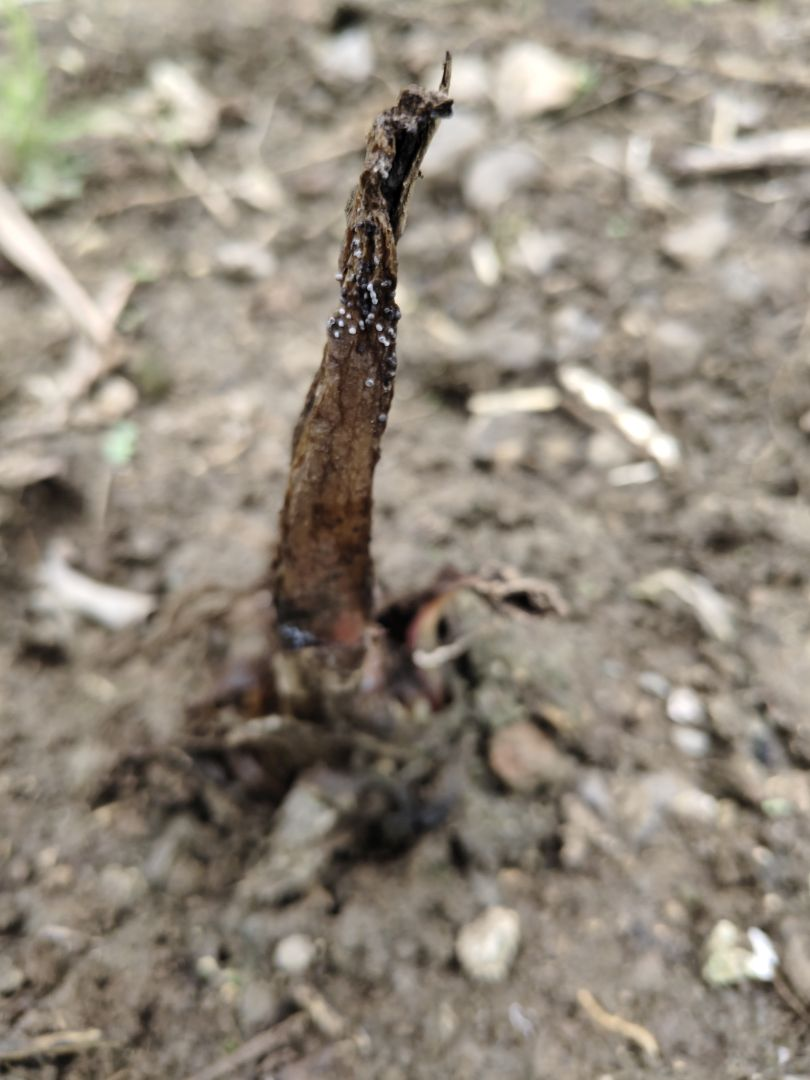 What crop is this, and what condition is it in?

taro, root rot
